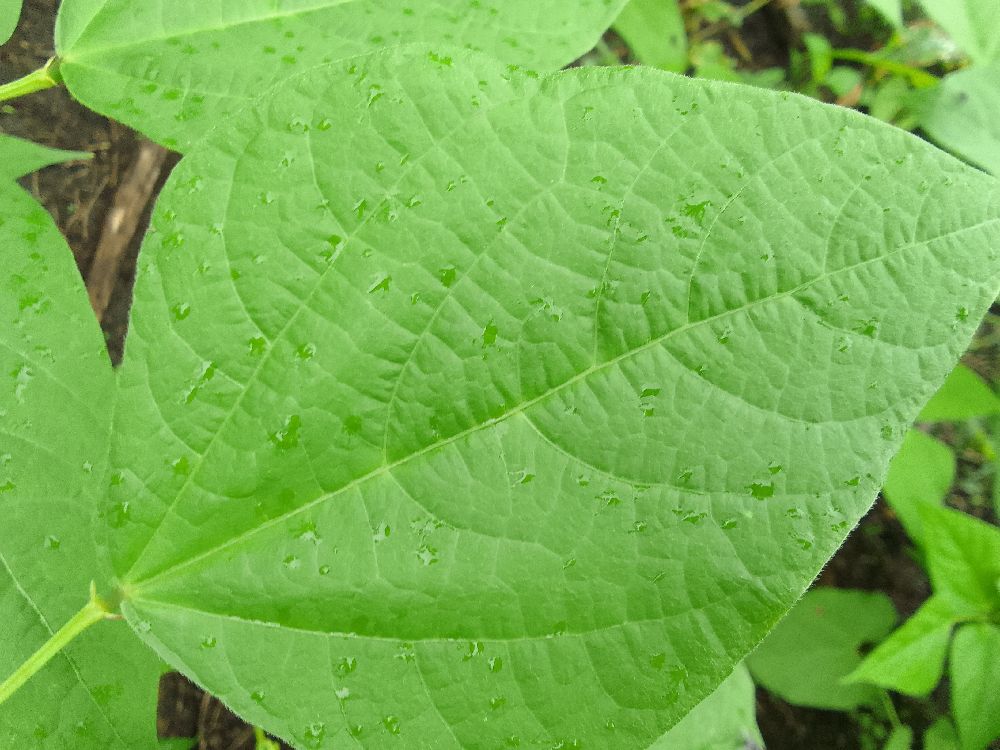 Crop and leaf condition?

common bean, healthy
